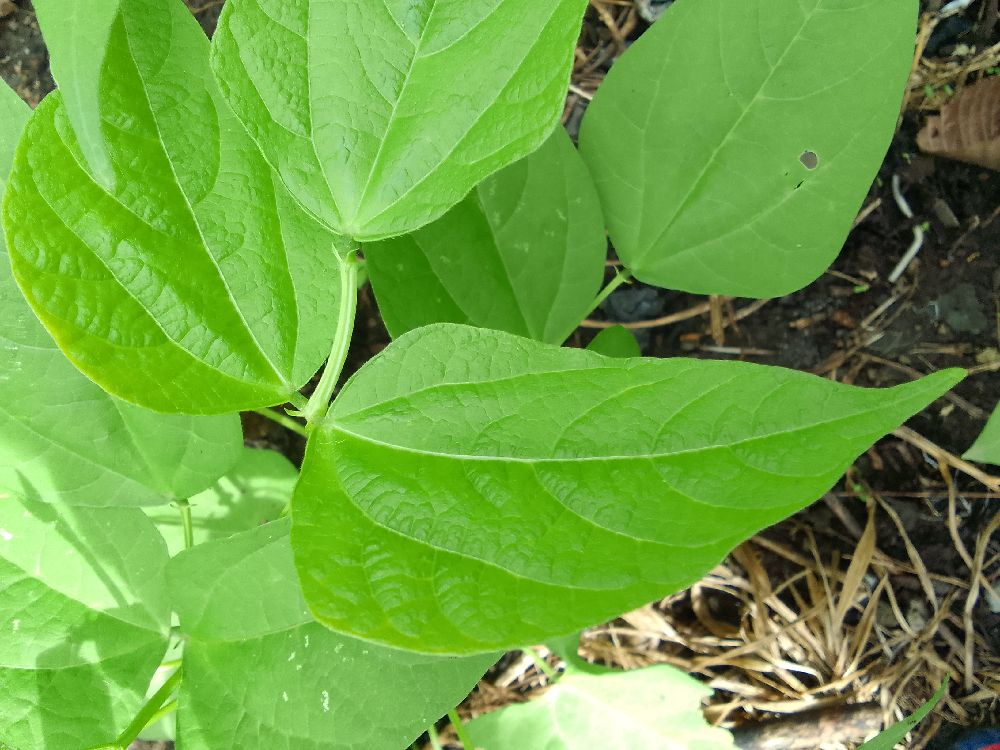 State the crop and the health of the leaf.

common bean, healthy
